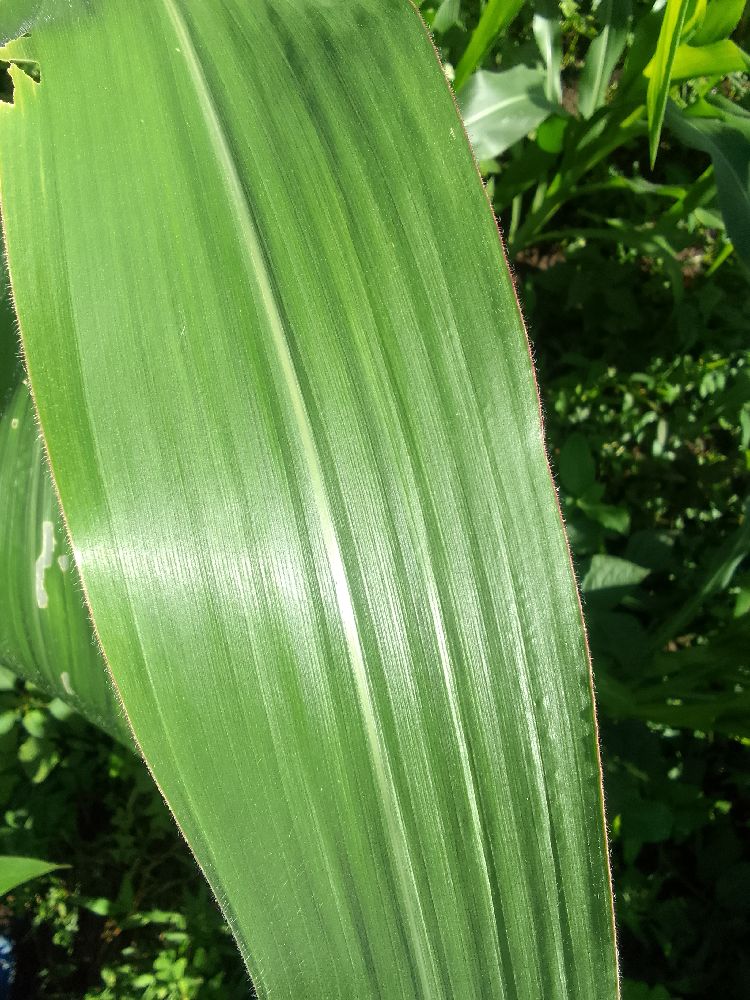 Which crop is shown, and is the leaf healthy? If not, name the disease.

maize, healthy
